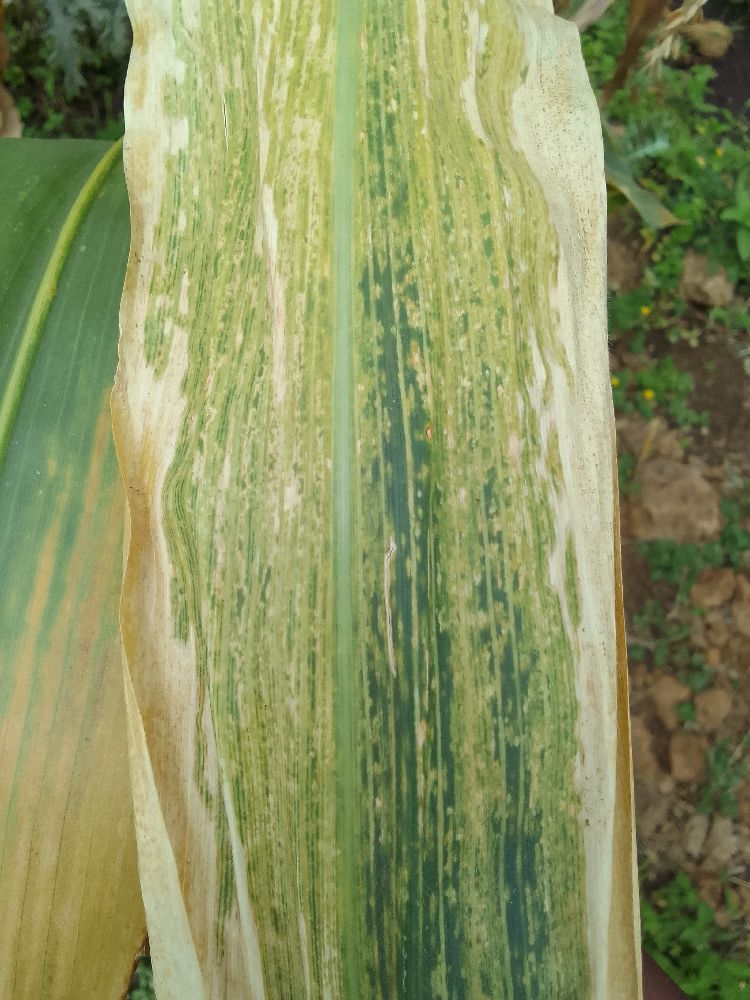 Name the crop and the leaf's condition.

maize, maize lethal necrosis
